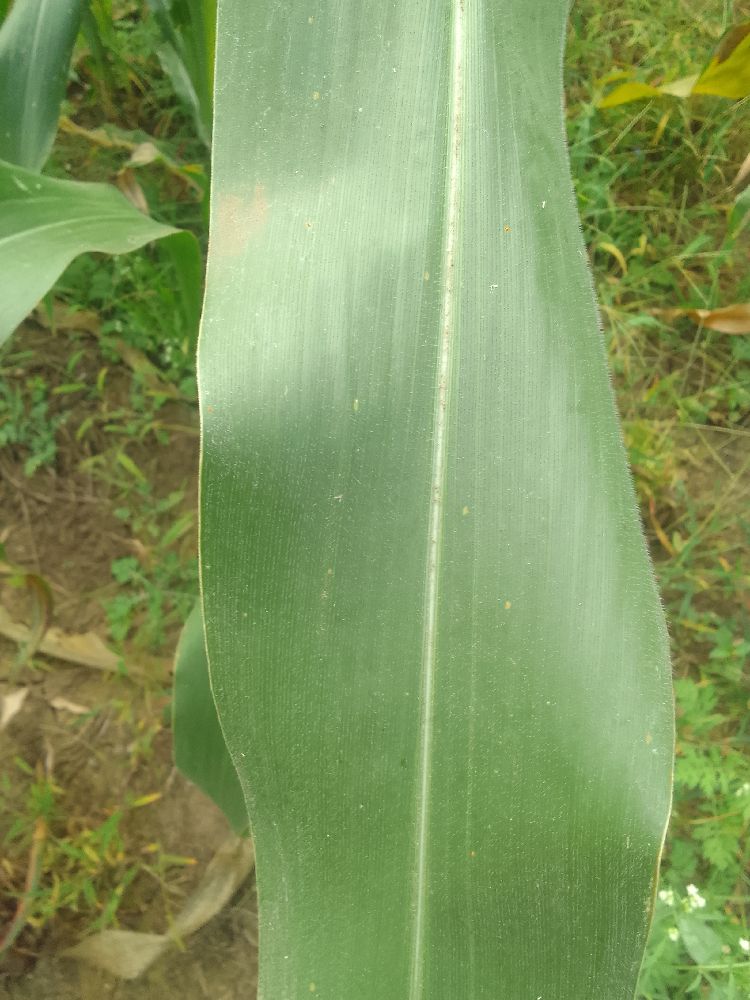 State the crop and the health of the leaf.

maize, healthy
